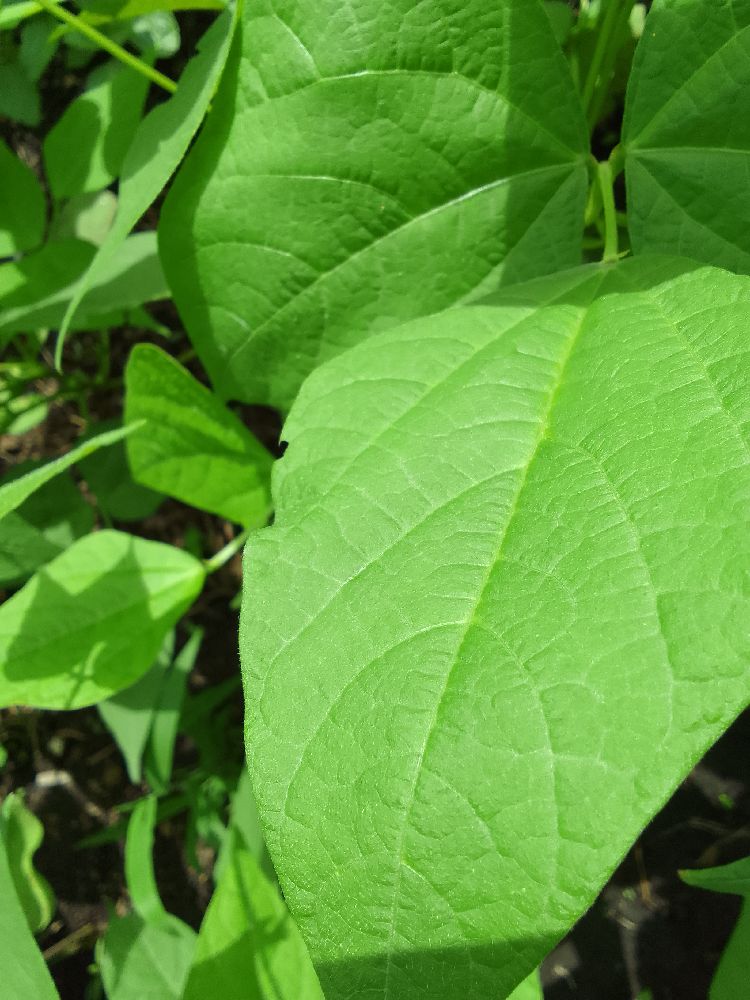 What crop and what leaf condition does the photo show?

common bean, healthy
